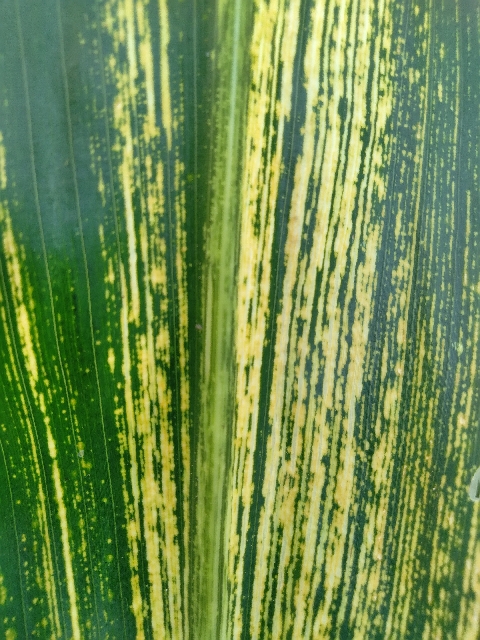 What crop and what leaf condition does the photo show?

maize, maize streak virus
